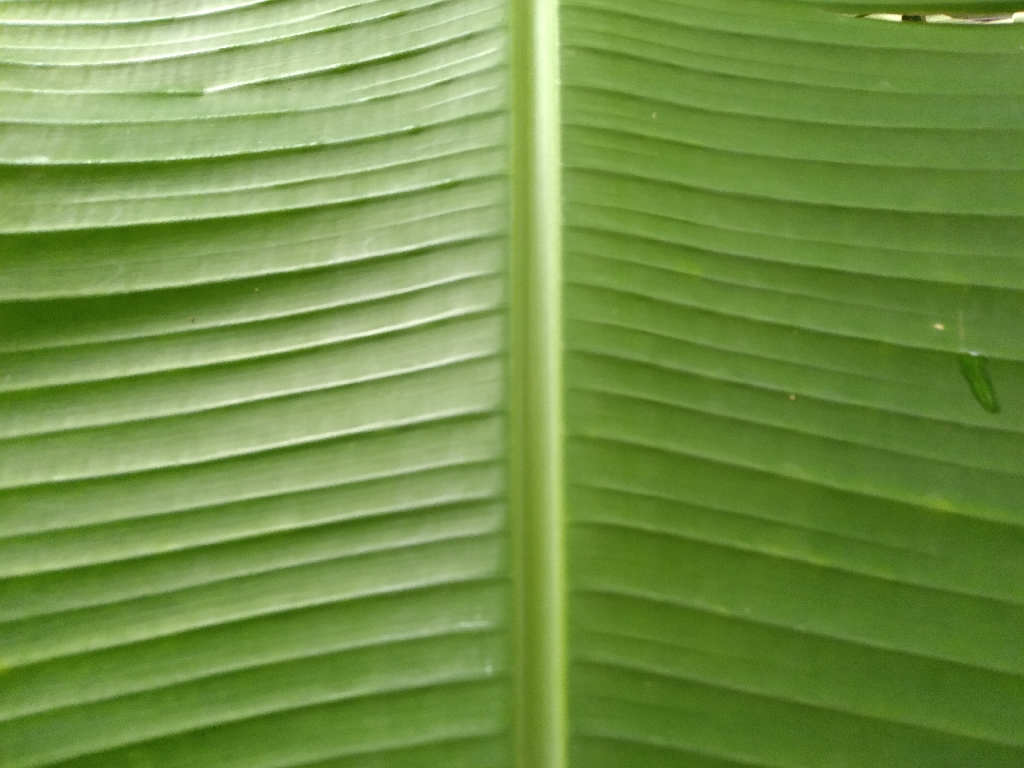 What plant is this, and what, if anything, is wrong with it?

banana, healthy
